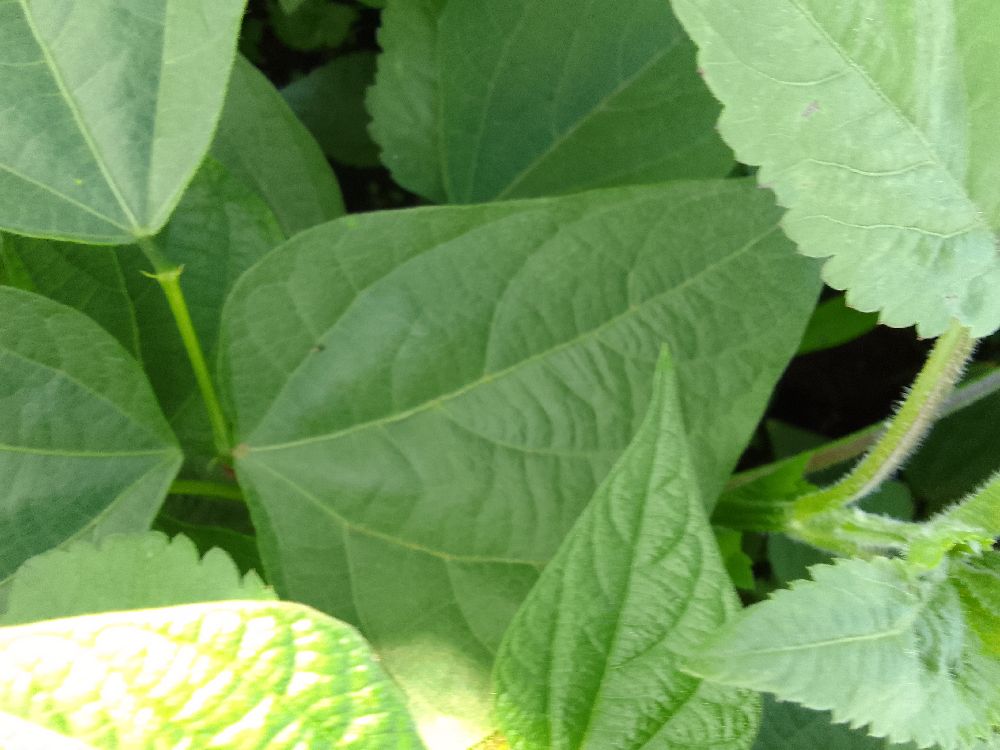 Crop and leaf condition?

common bean, healthy
